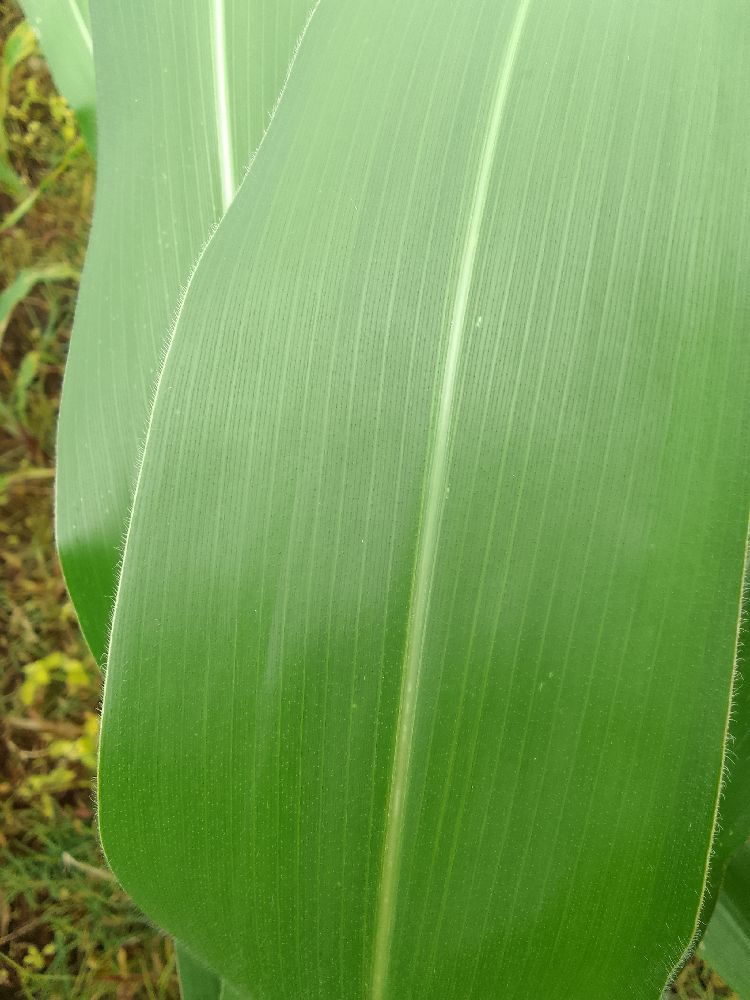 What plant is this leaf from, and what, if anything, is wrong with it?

maize, healthy
